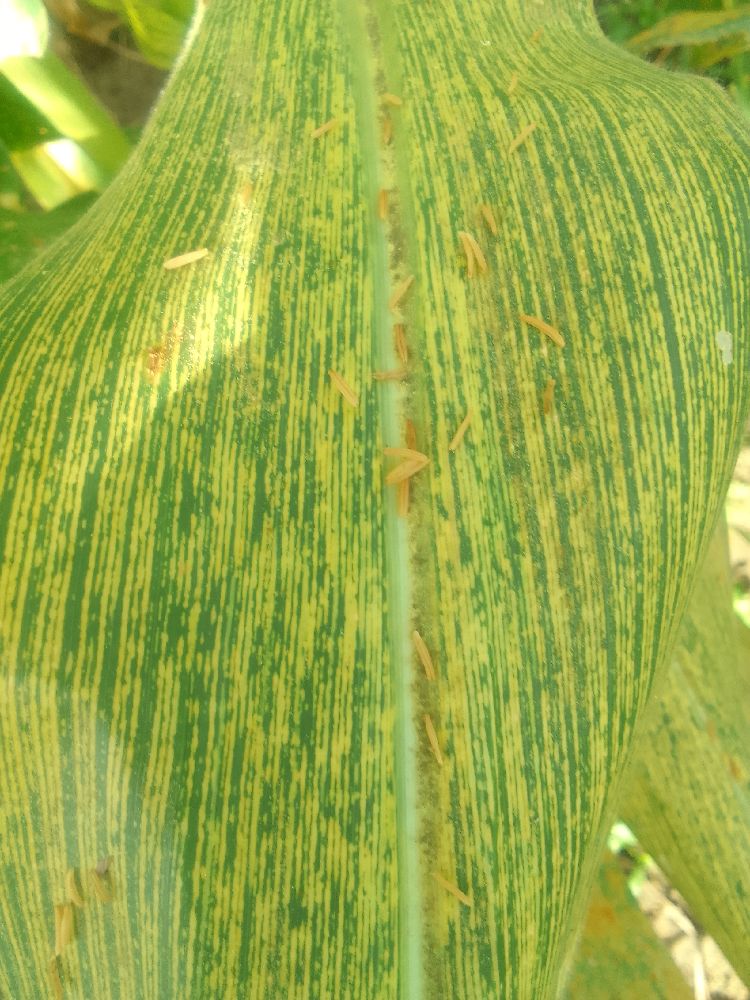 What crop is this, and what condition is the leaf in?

maize, maize streak virus
